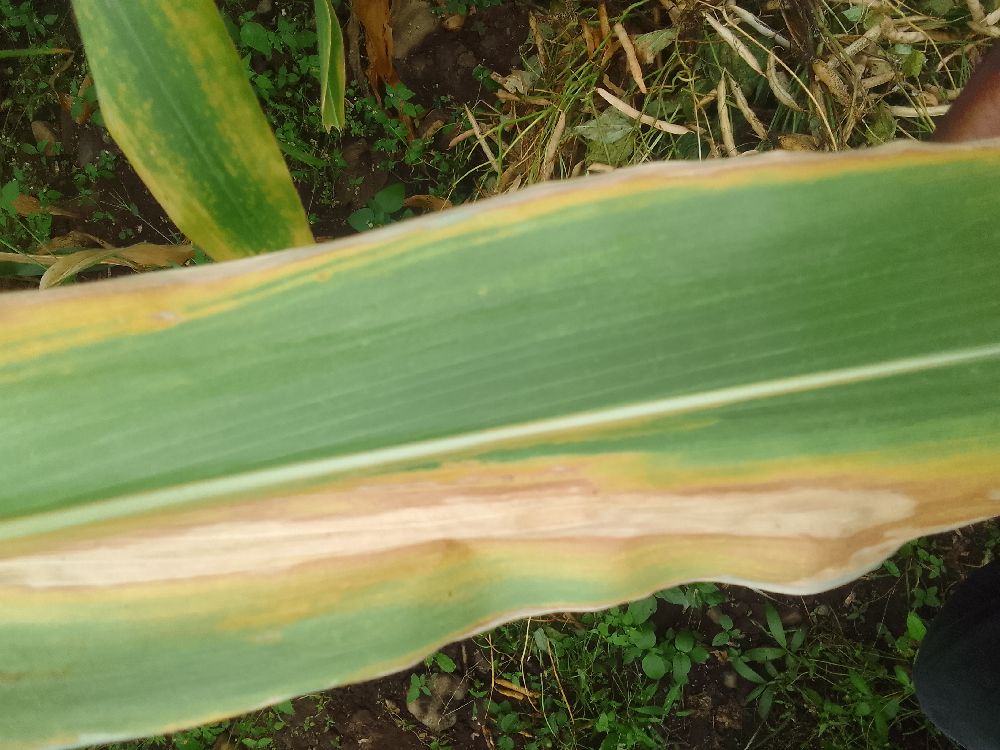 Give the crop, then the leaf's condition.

maize, maize lethal necrosis
